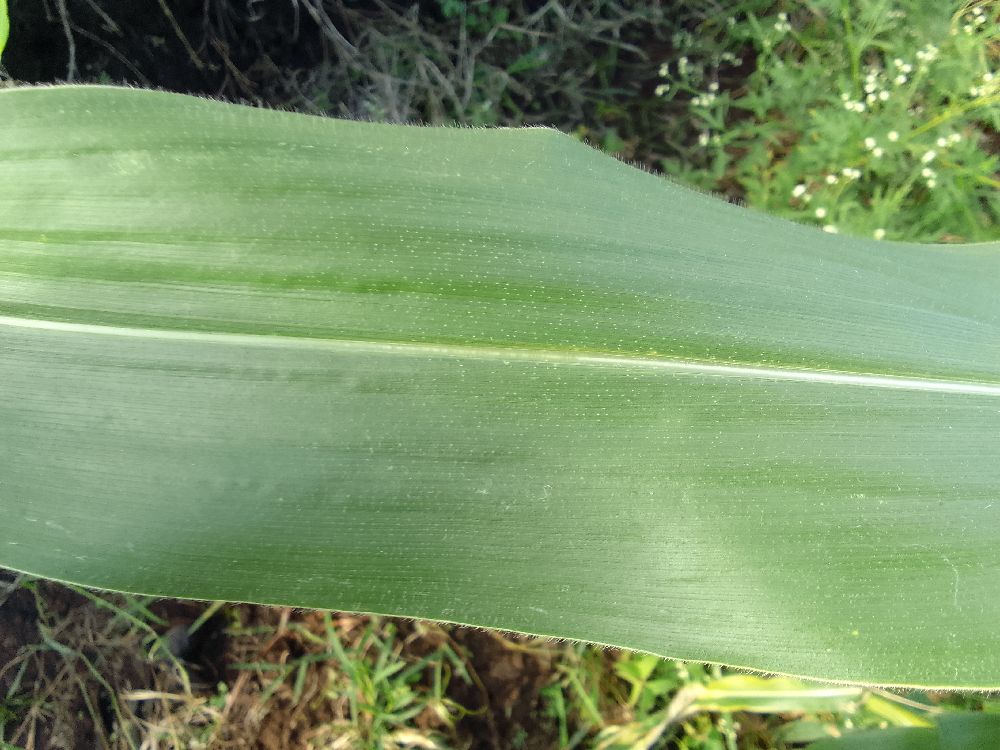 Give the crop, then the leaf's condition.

maize, healthy
